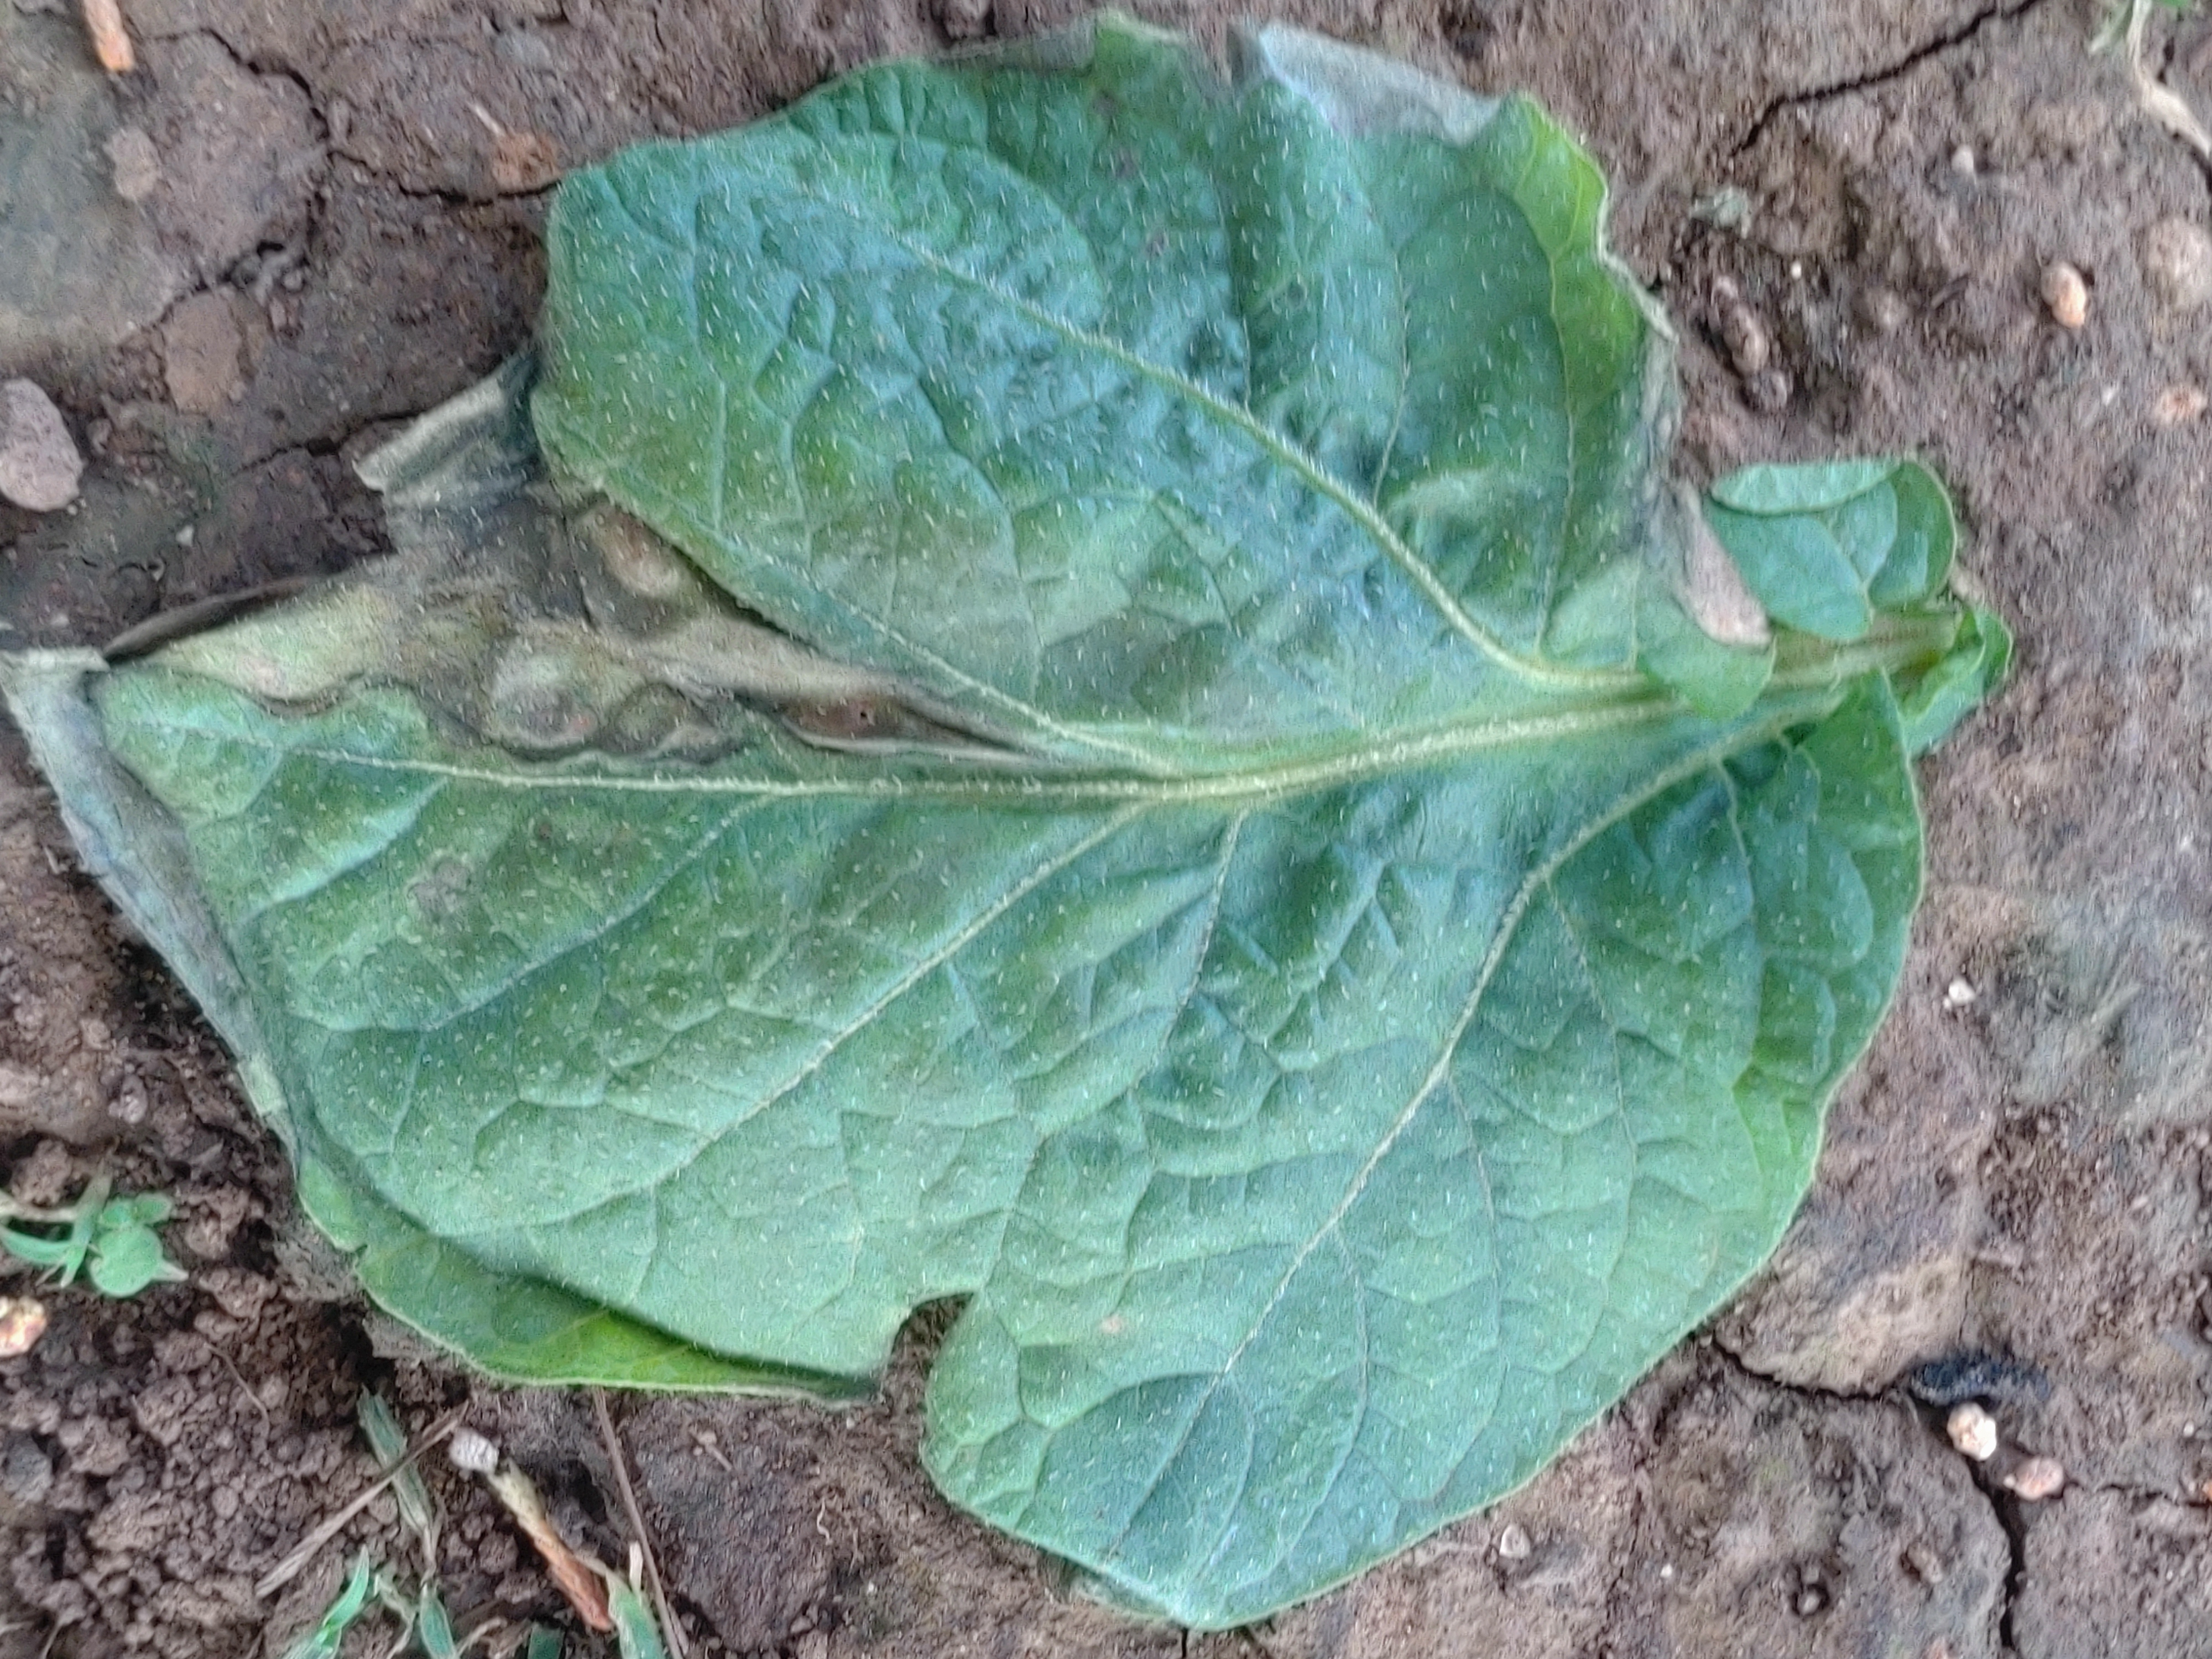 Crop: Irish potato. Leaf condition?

early blight
